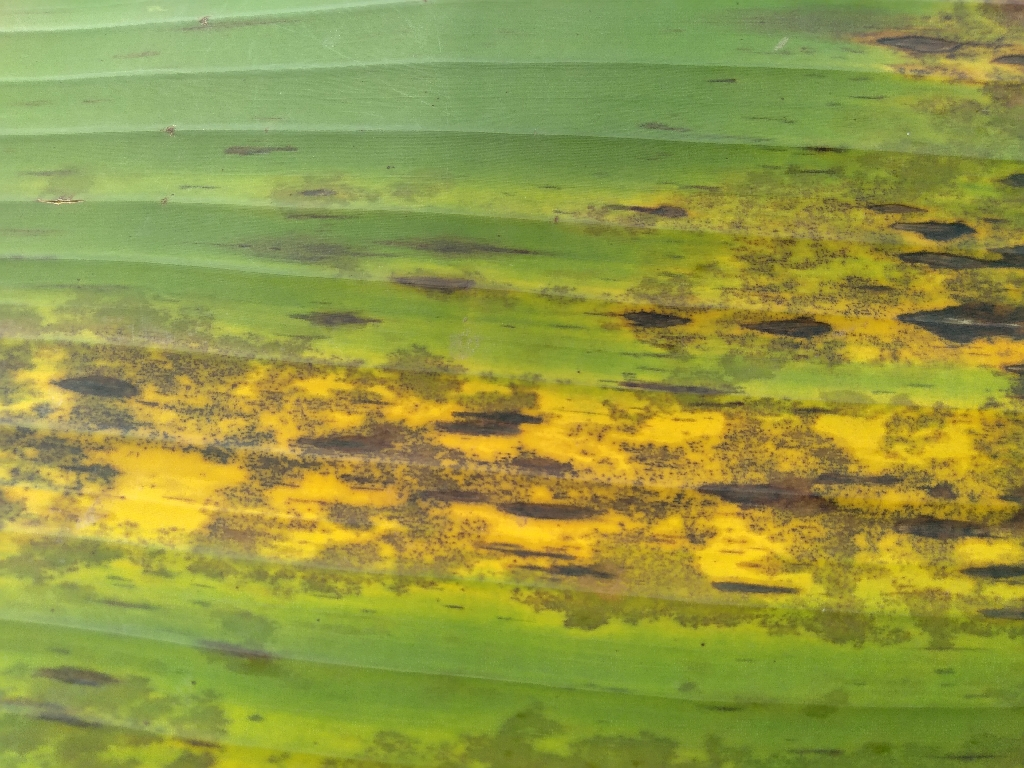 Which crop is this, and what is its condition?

banana, black sigatoka
